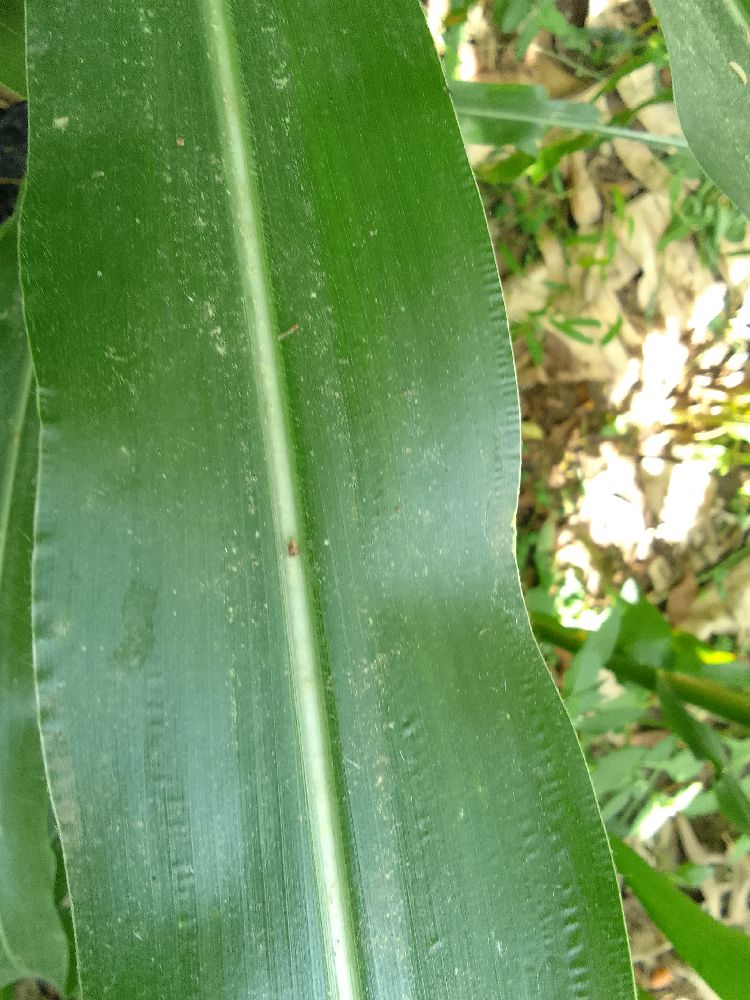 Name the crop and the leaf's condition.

maize, healthy
